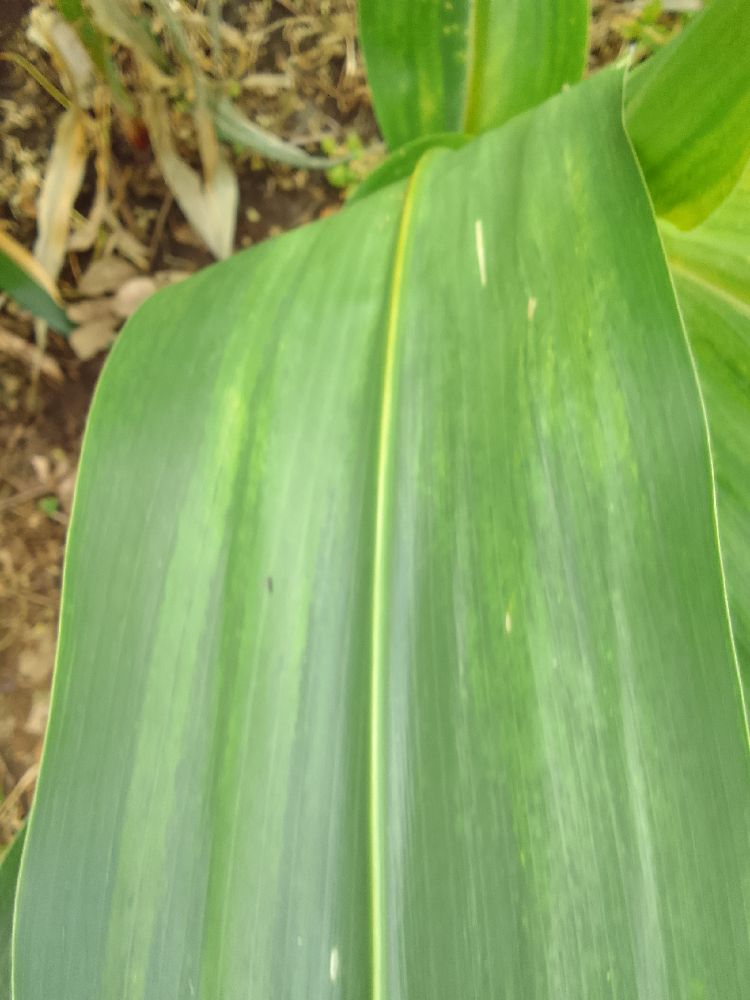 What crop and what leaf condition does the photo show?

maize, healthy
